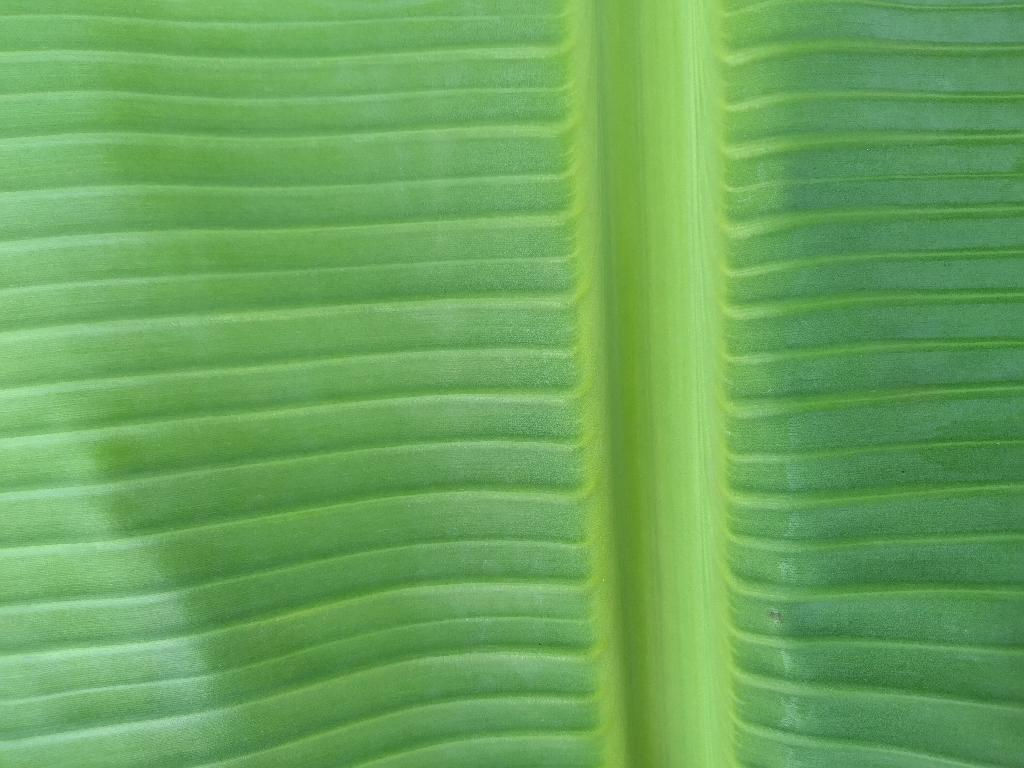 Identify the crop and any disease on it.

banana, healthy
